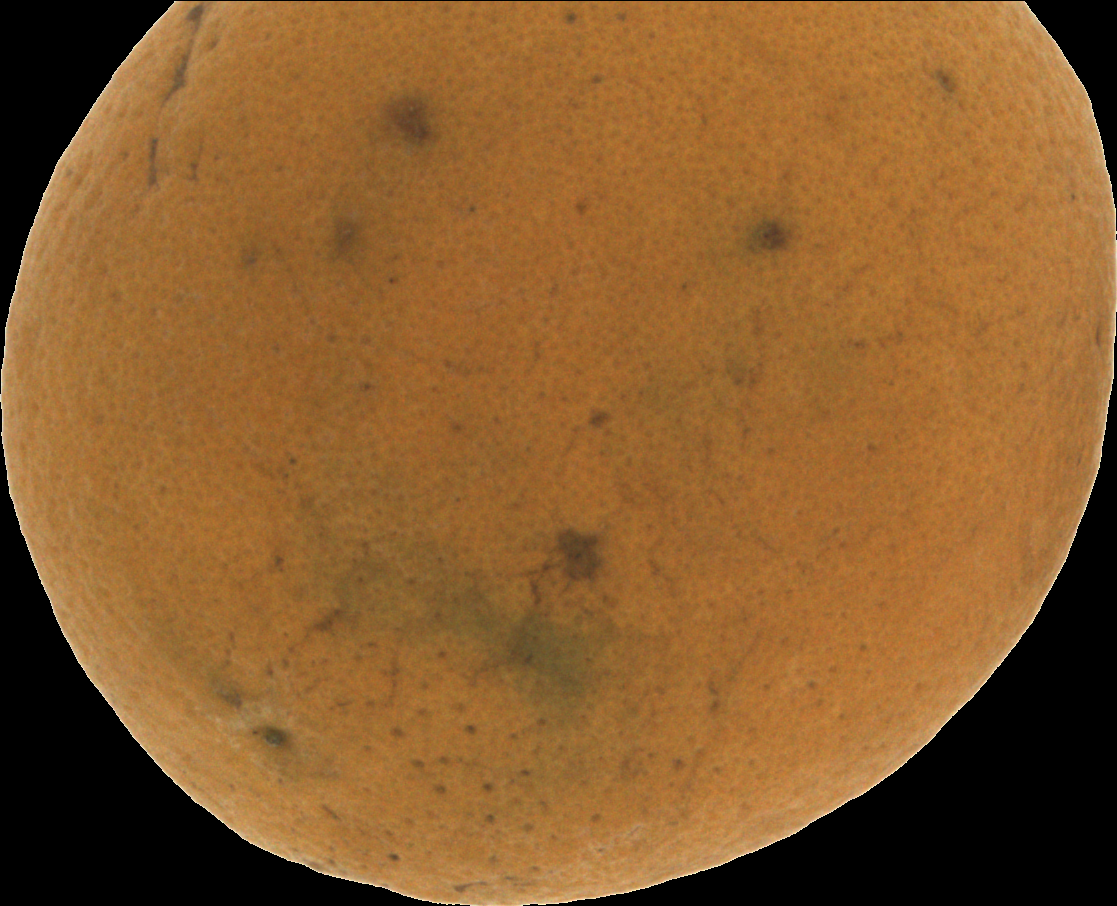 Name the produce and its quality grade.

orange, bad
